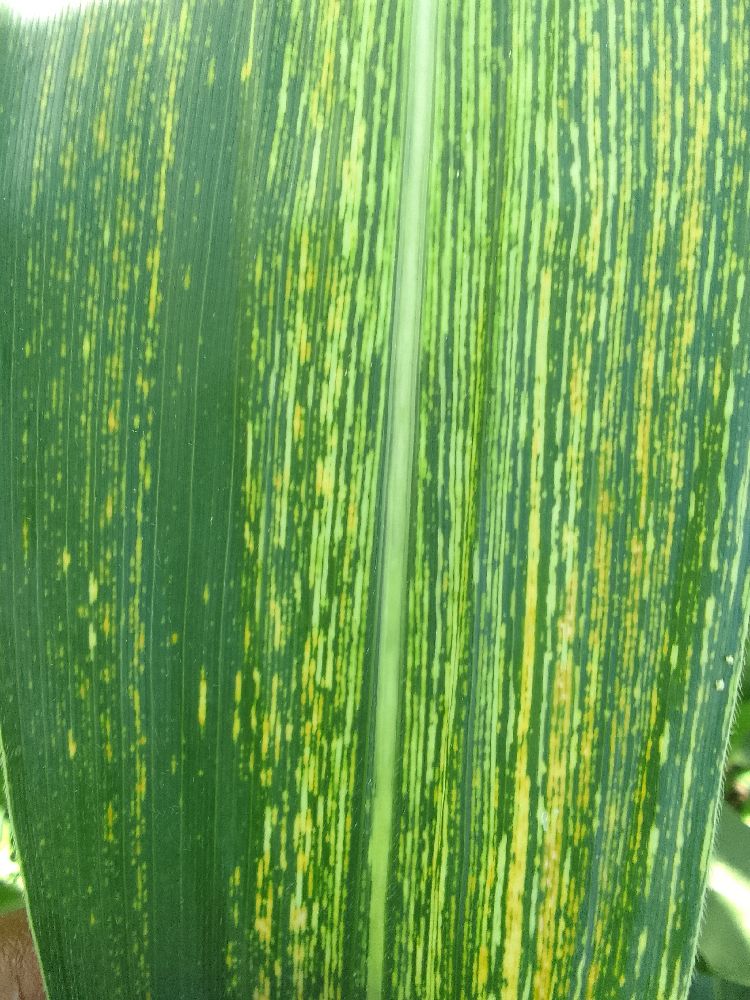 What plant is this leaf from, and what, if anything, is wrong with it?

maize, maize streak virus
